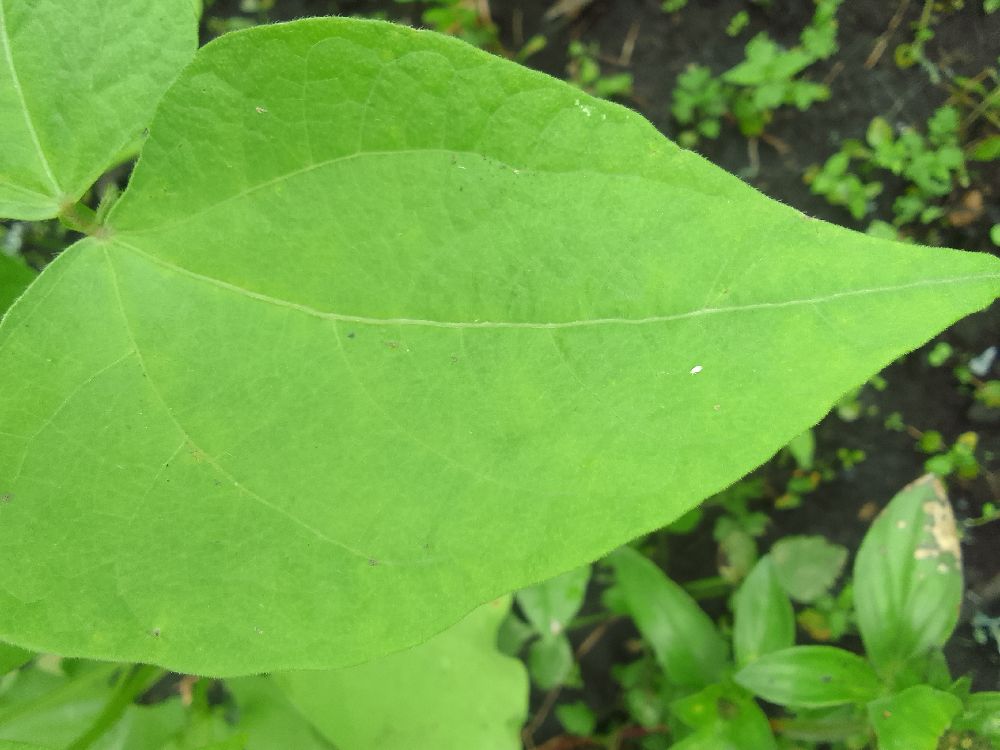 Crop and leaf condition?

common bean, healthy
